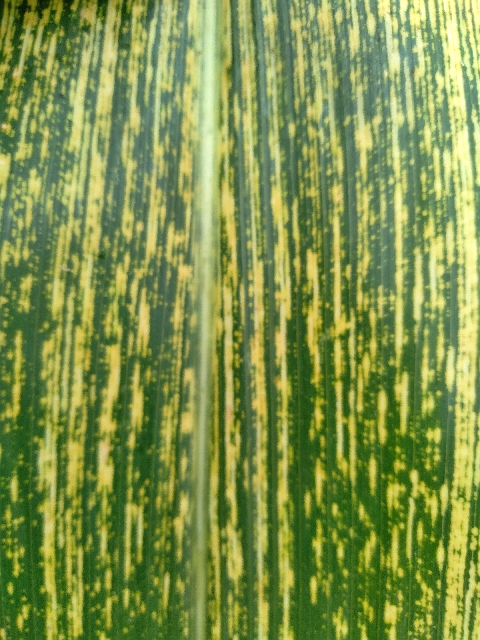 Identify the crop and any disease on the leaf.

maize, maize streak virus
